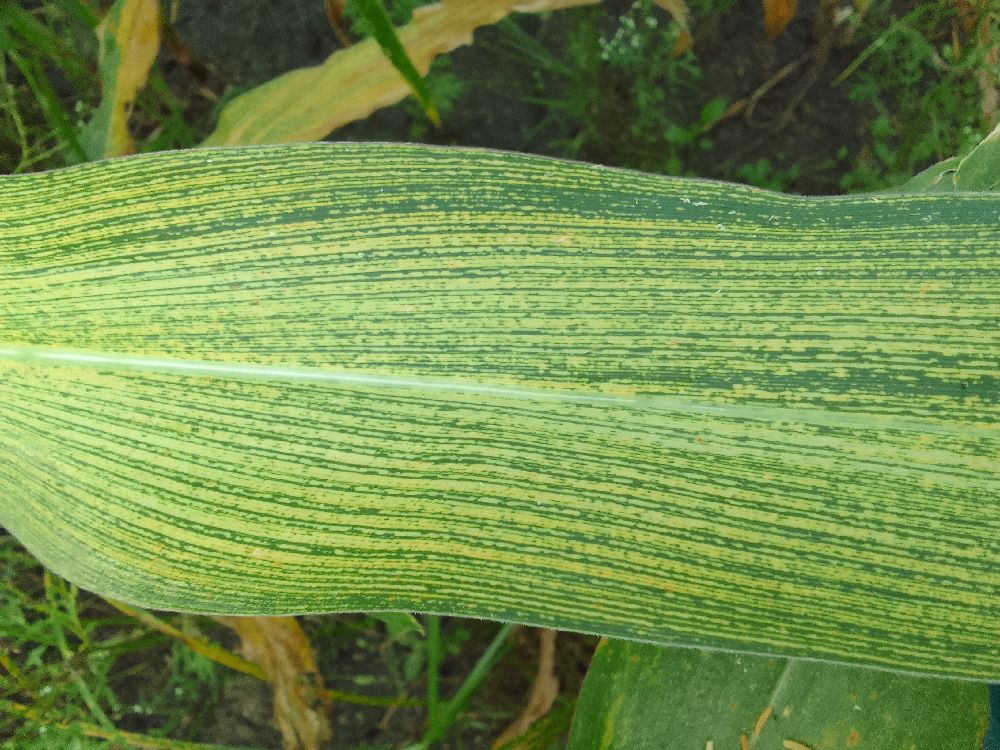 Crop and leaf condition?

maize, maize streak virus
